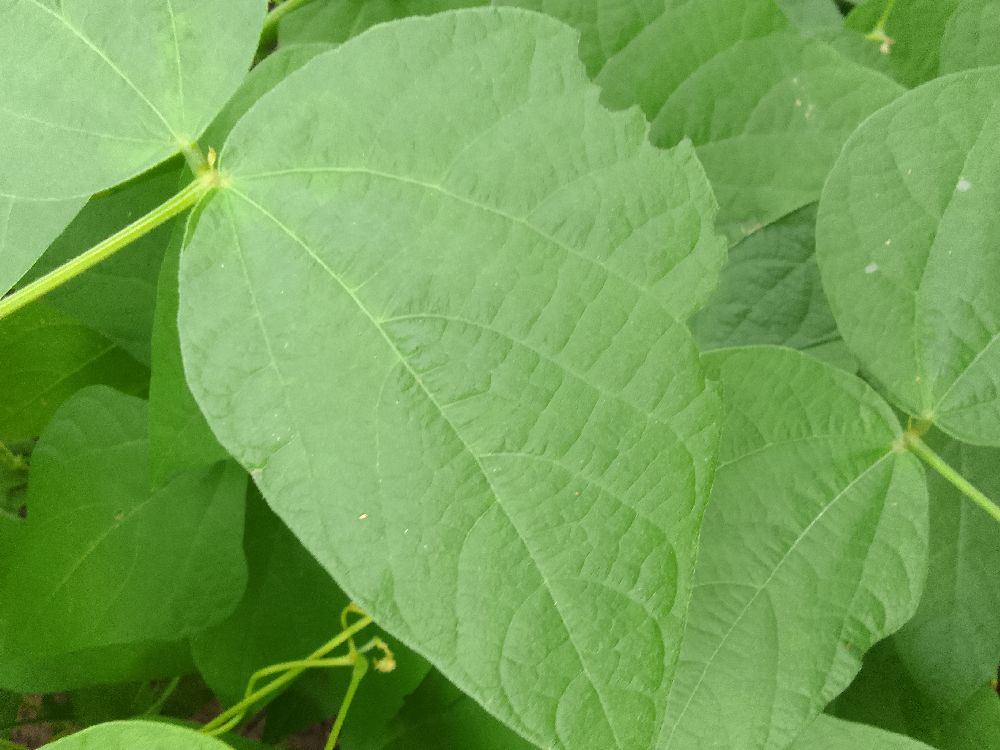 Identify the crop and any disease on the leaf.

common bean, healthy
